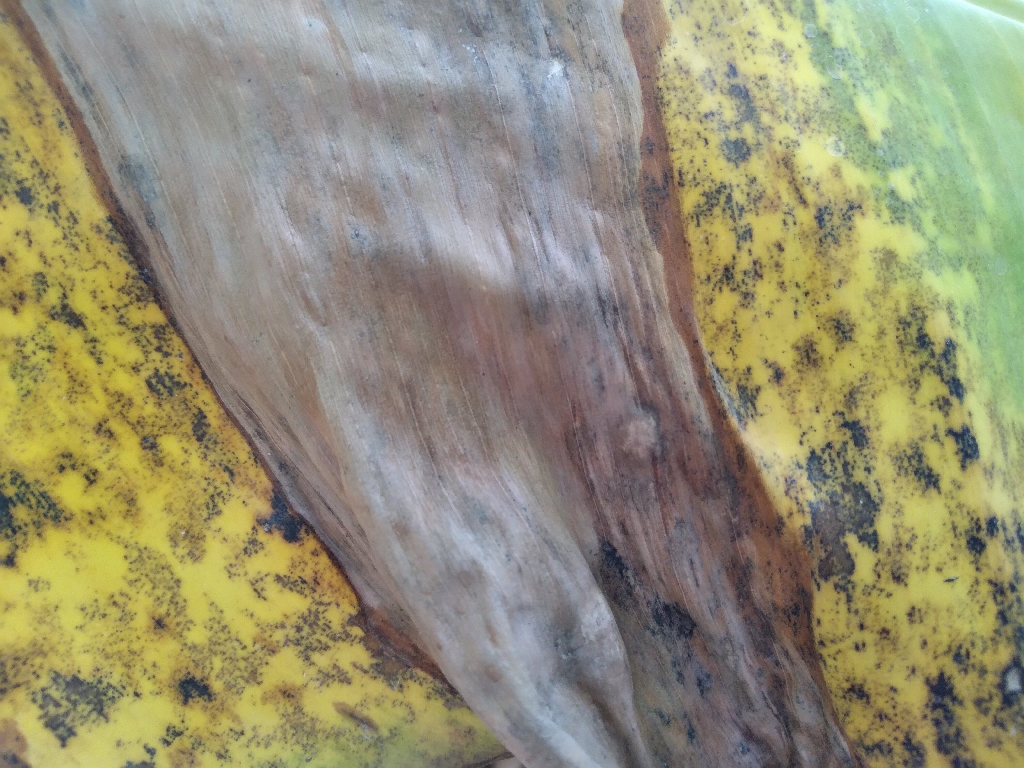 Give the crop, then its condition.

banana, black sigatoka
